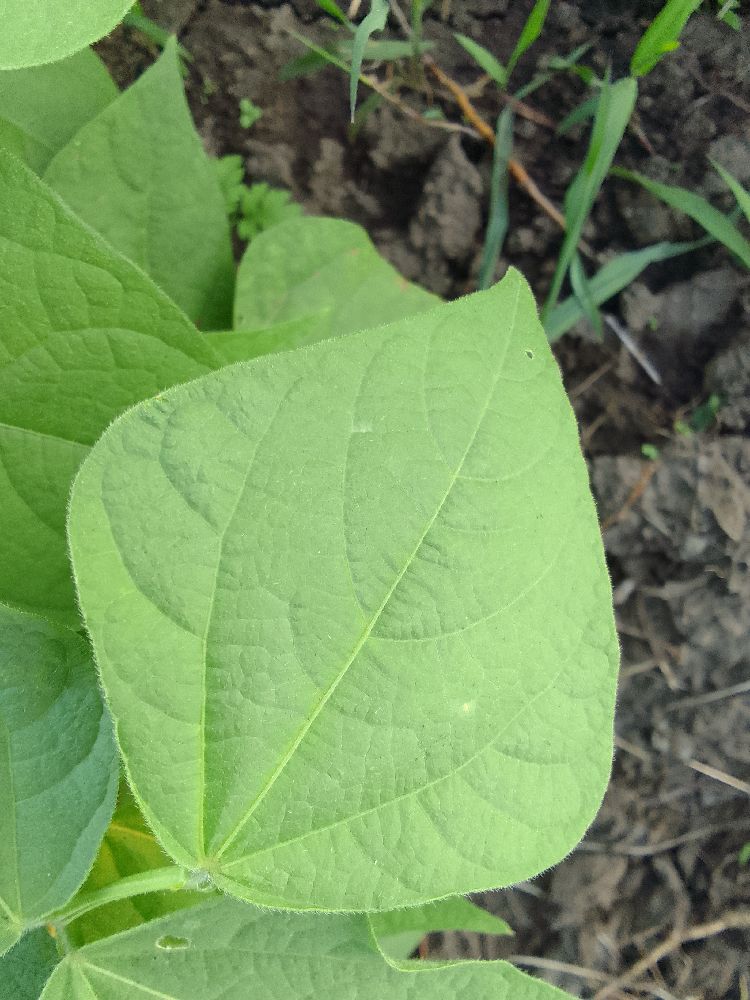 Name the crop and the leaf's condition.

common bean, healthy
